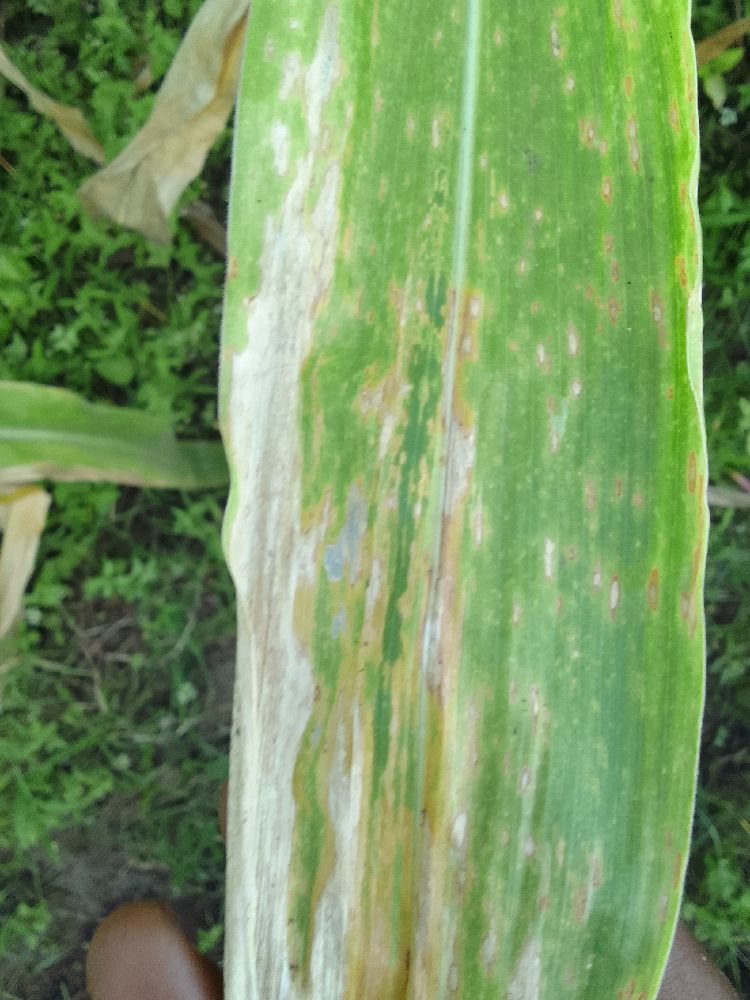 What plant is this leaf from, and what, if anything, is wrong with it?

maize, maize lethal necrosis
